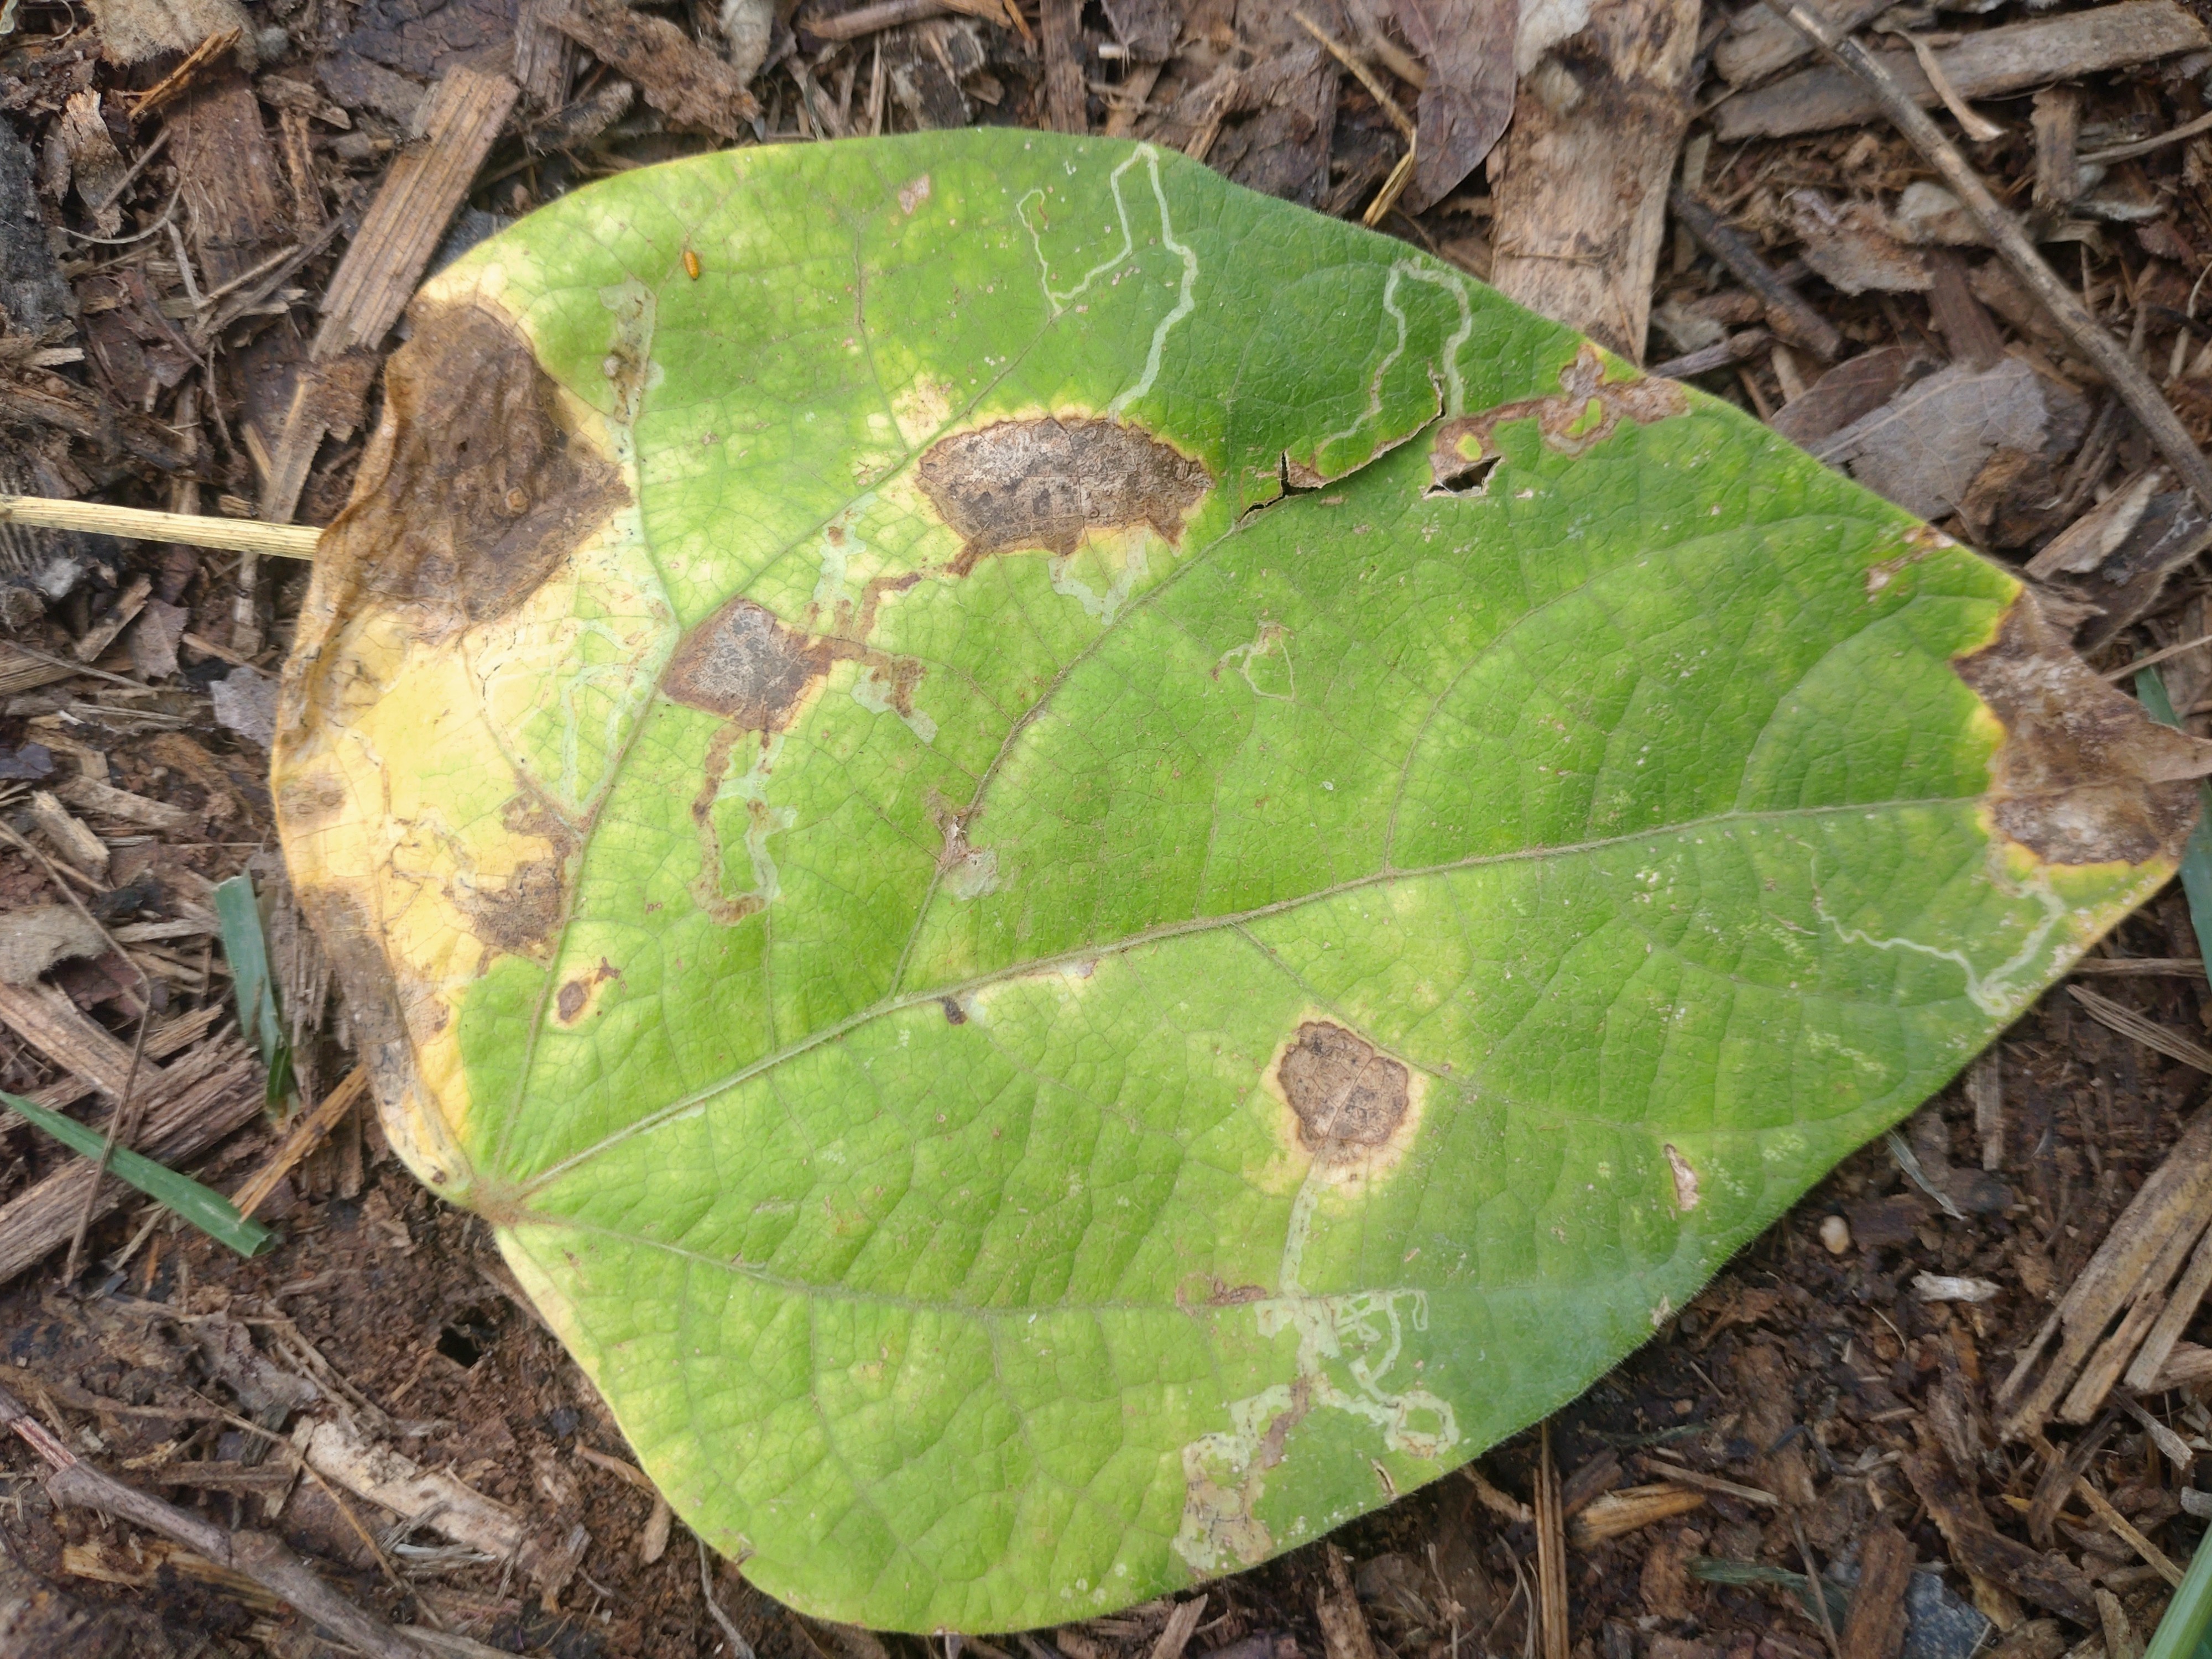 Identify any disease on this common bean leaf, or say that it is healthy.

anthracnose
